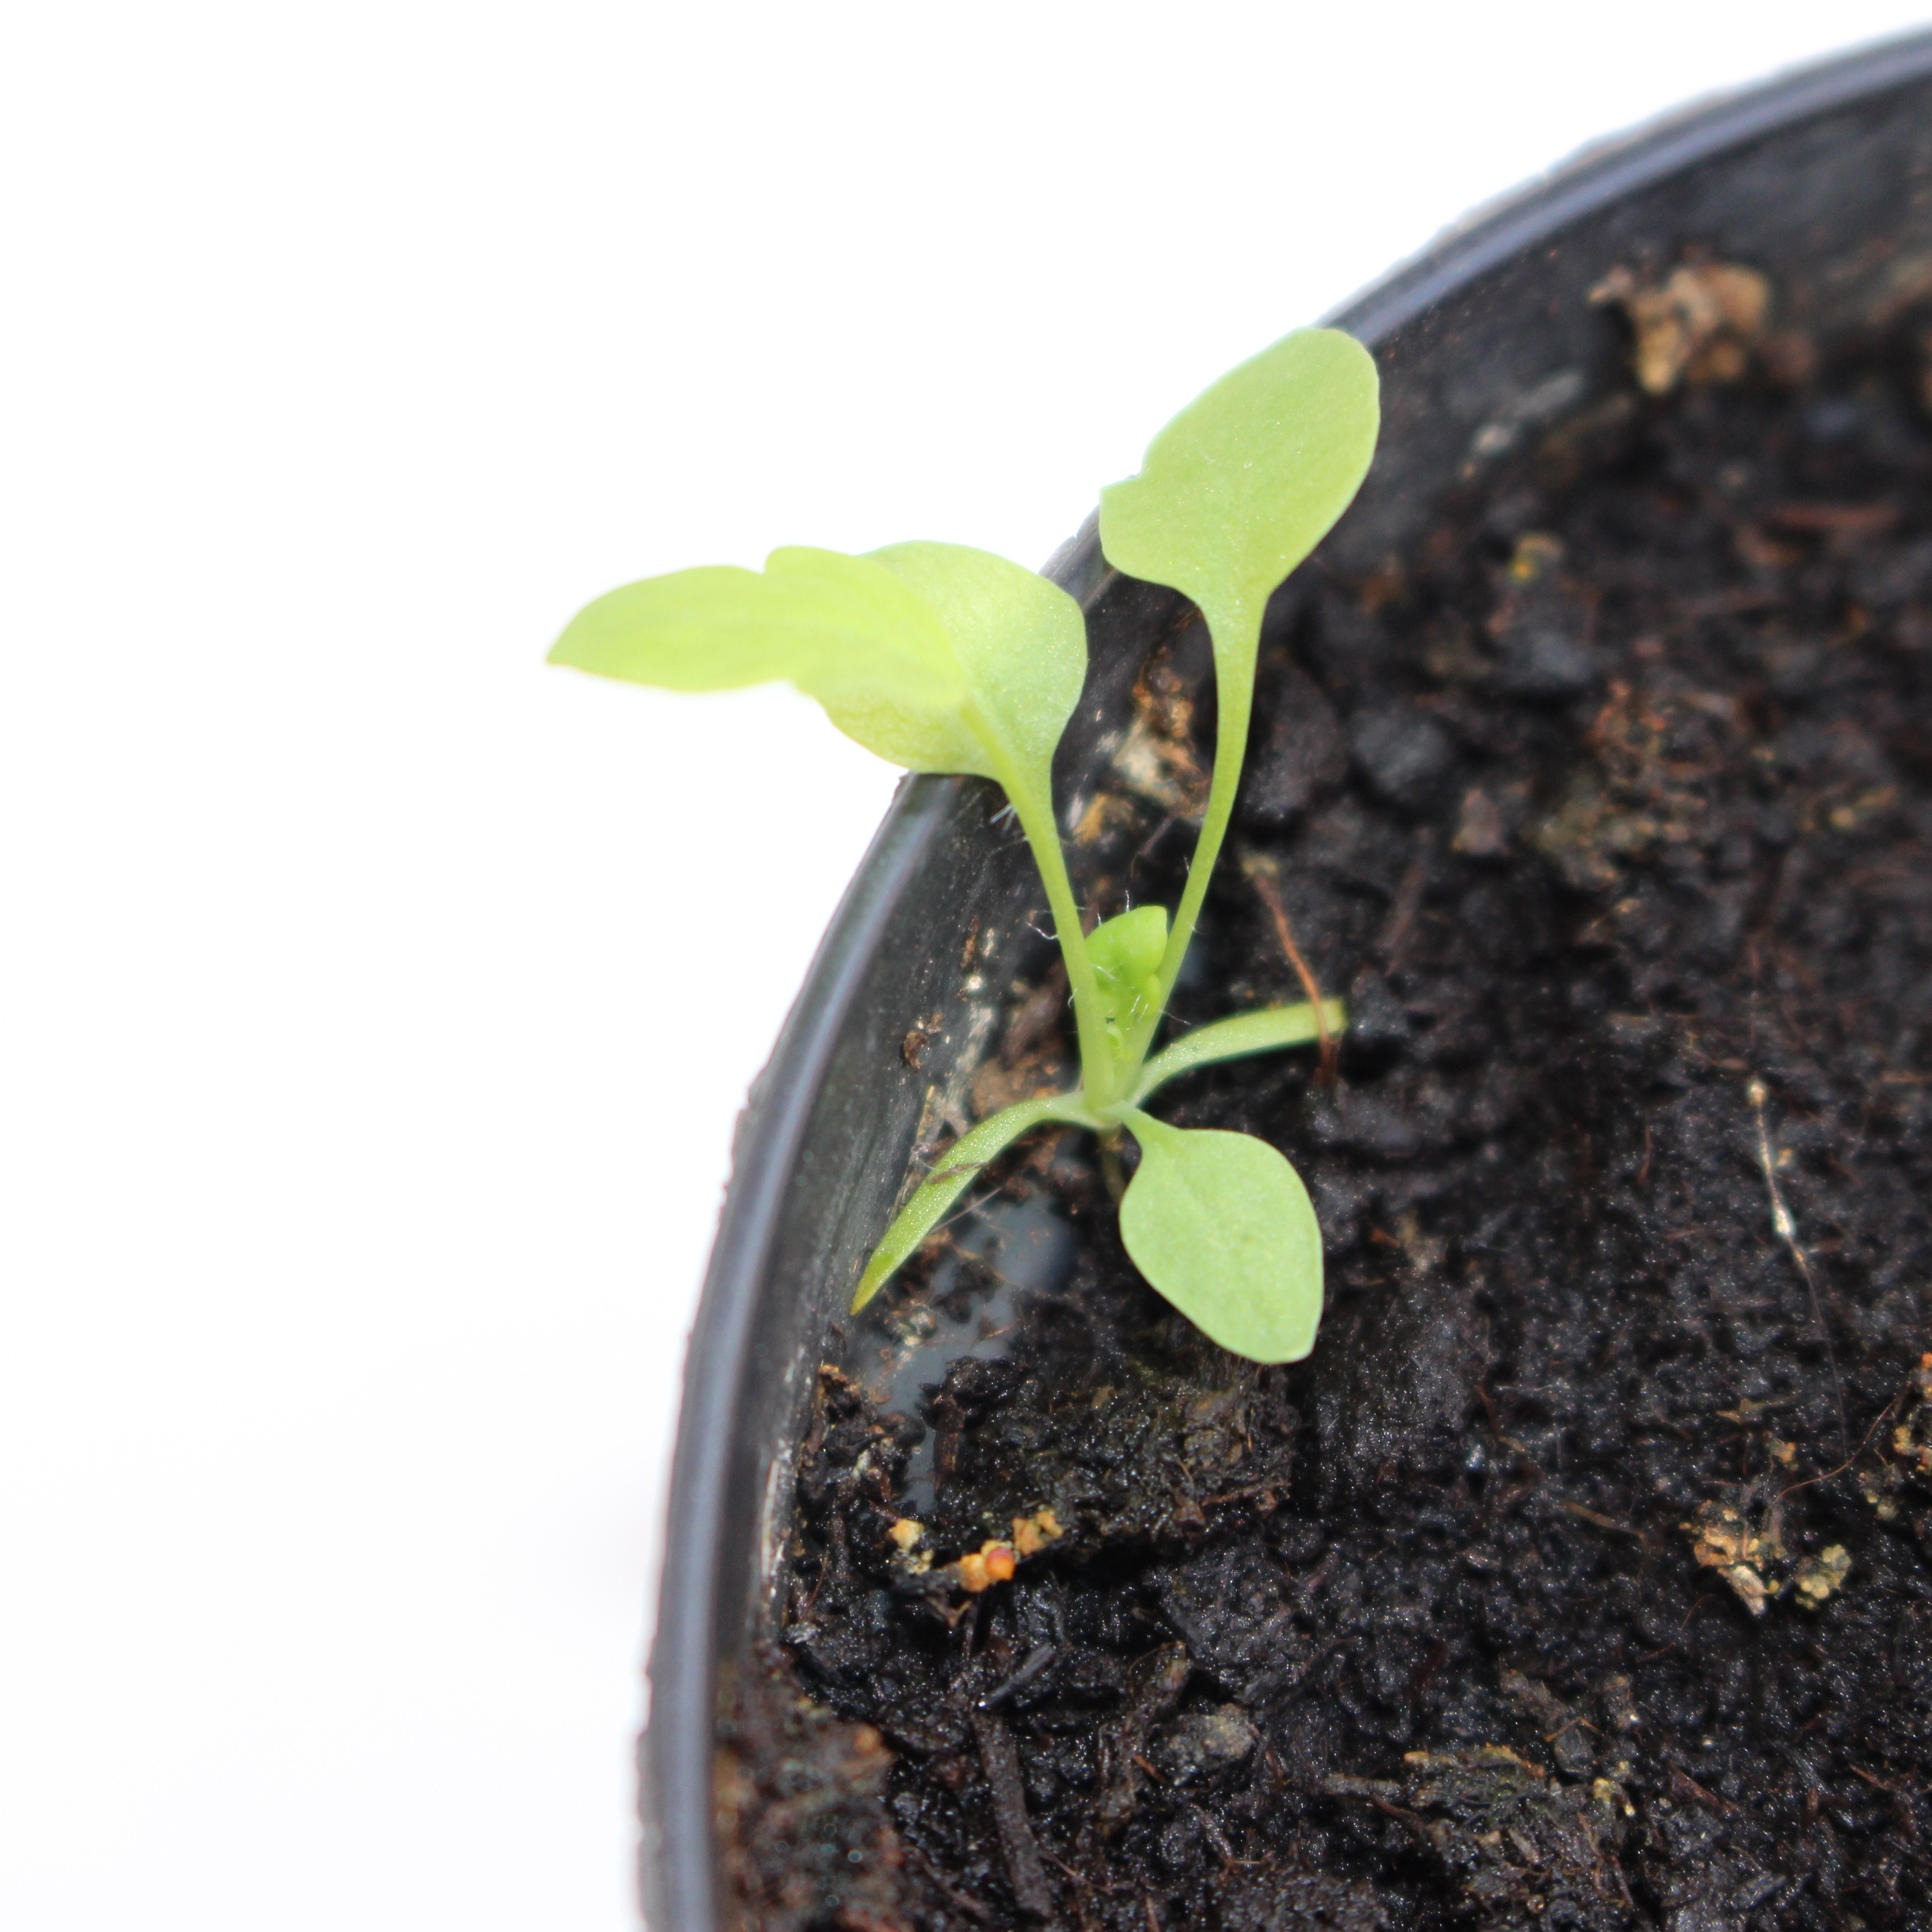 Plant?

Papaver rhoeas
